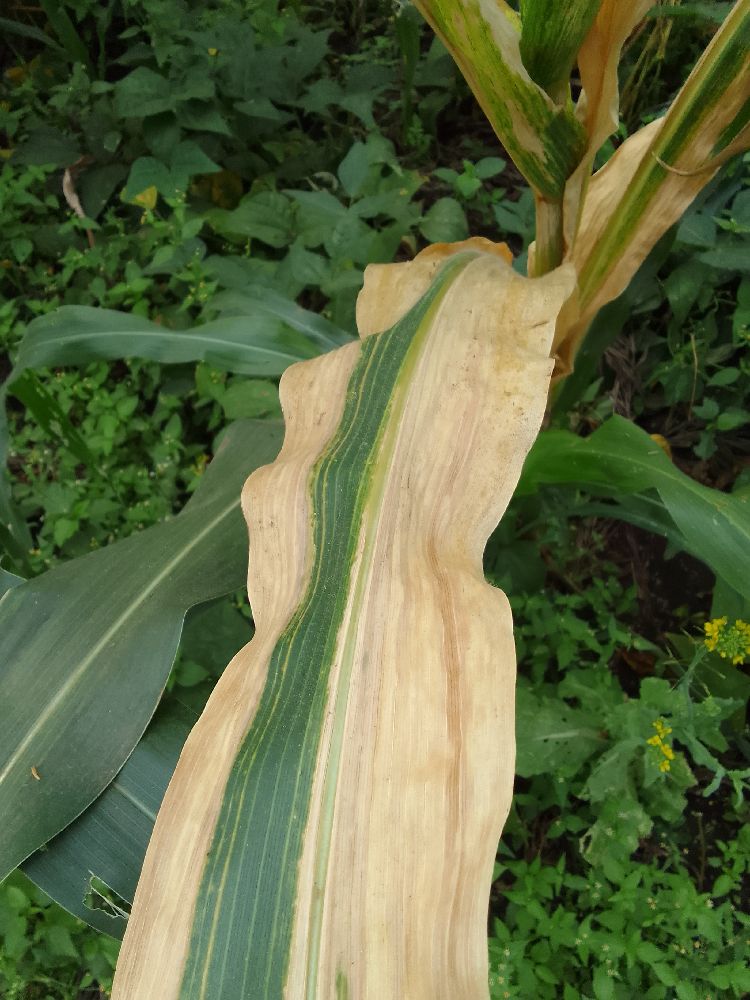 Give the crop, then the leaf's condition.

maize, maize lethal necrosis
